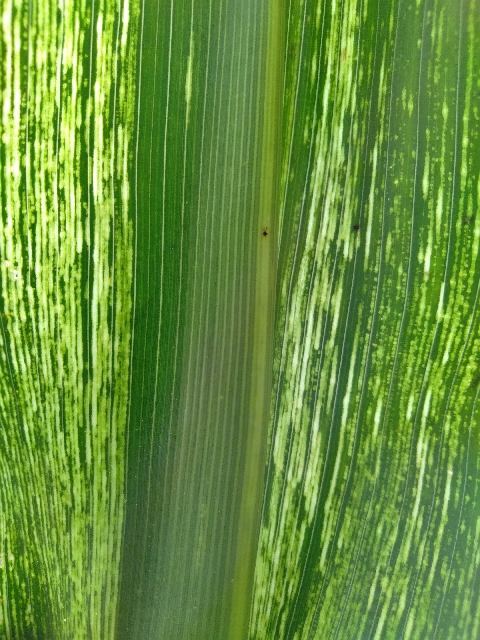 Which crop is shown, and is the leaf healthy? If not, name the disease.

maize, maize streak virus
